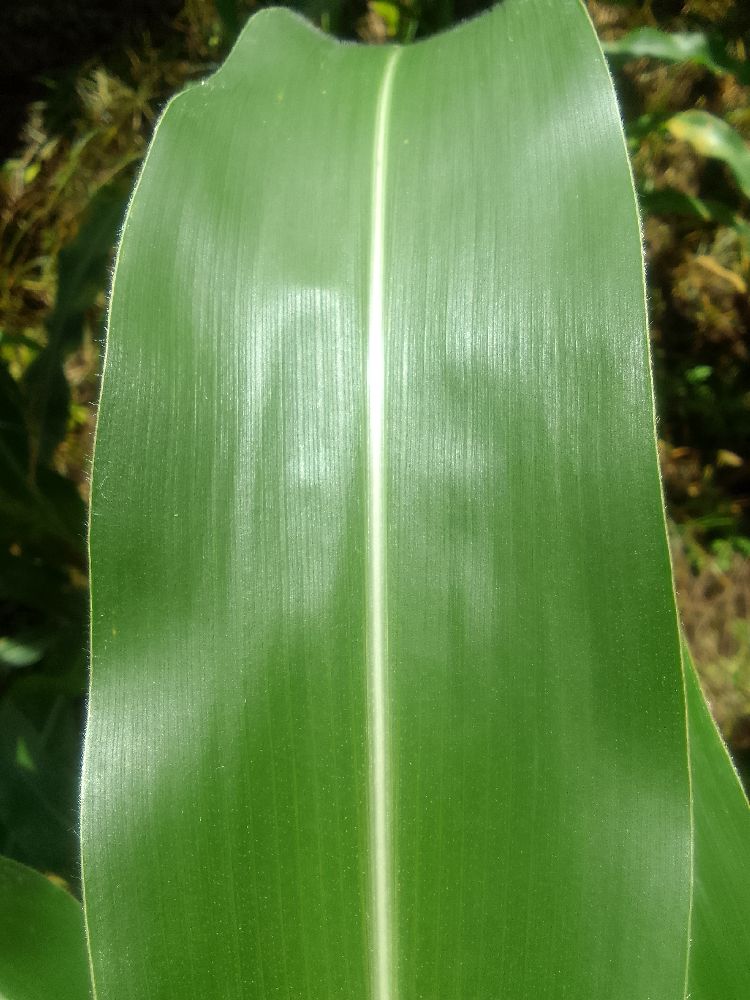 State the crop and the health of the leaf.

maize, healthy
